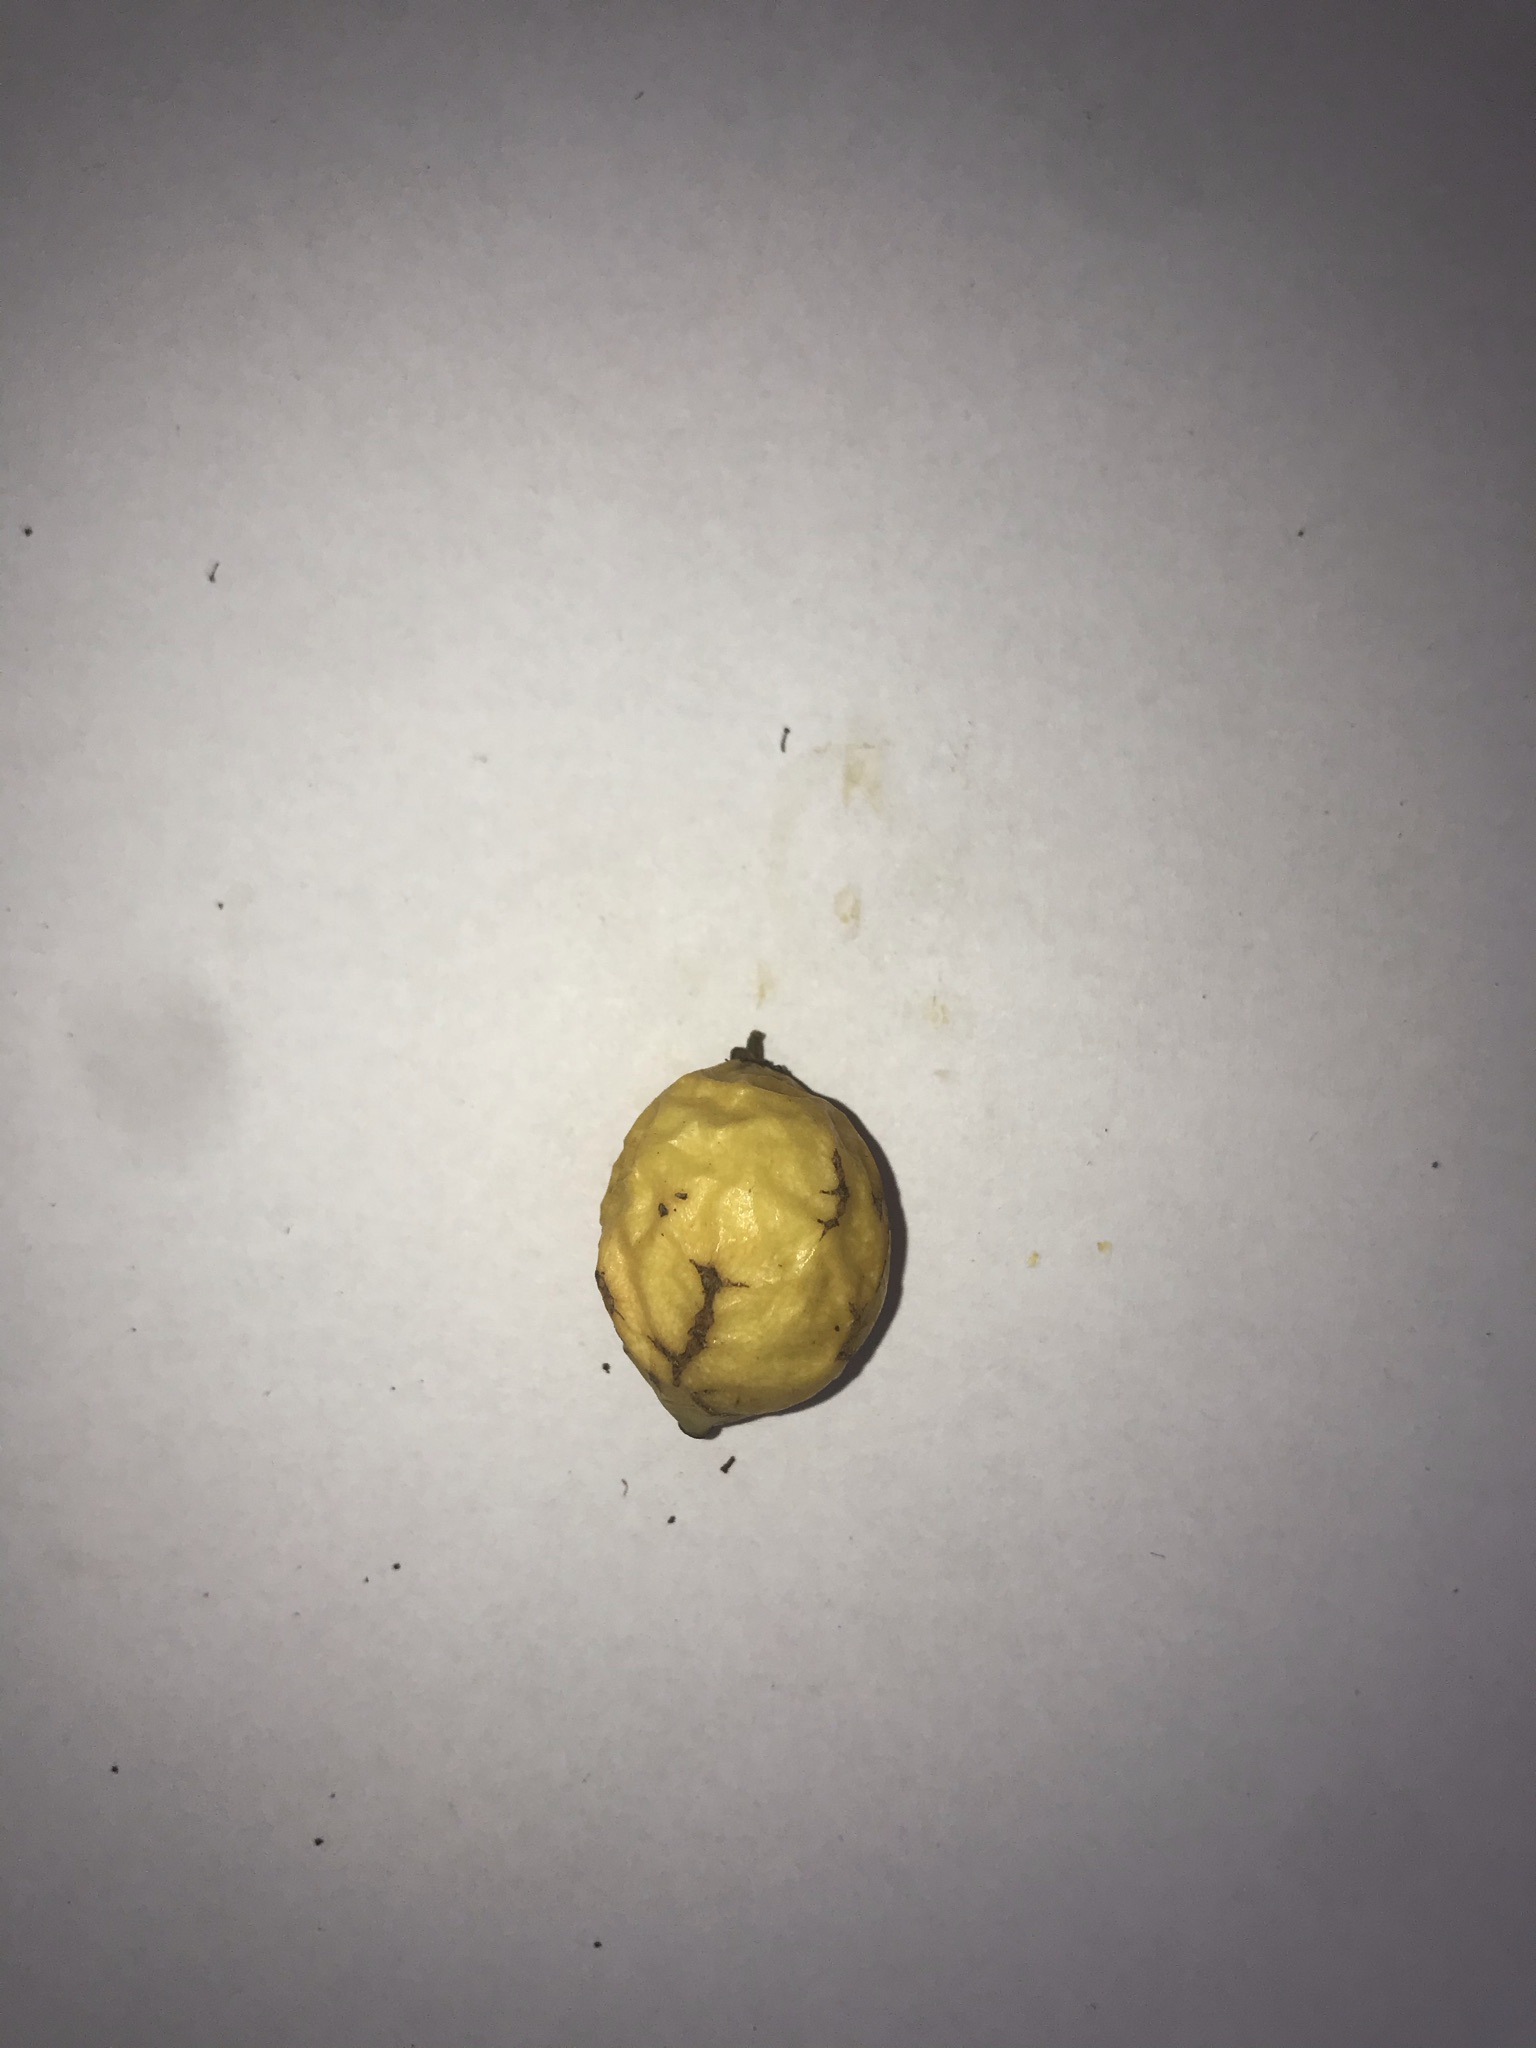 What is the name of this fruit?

abiu
